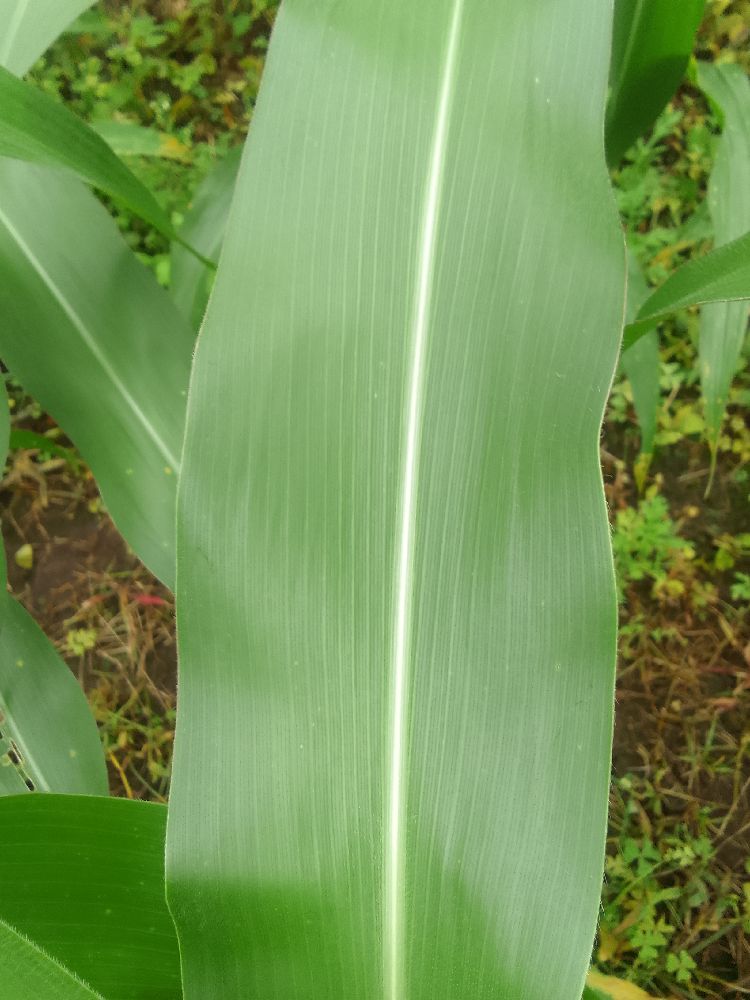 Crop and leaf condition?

maize, healthy
